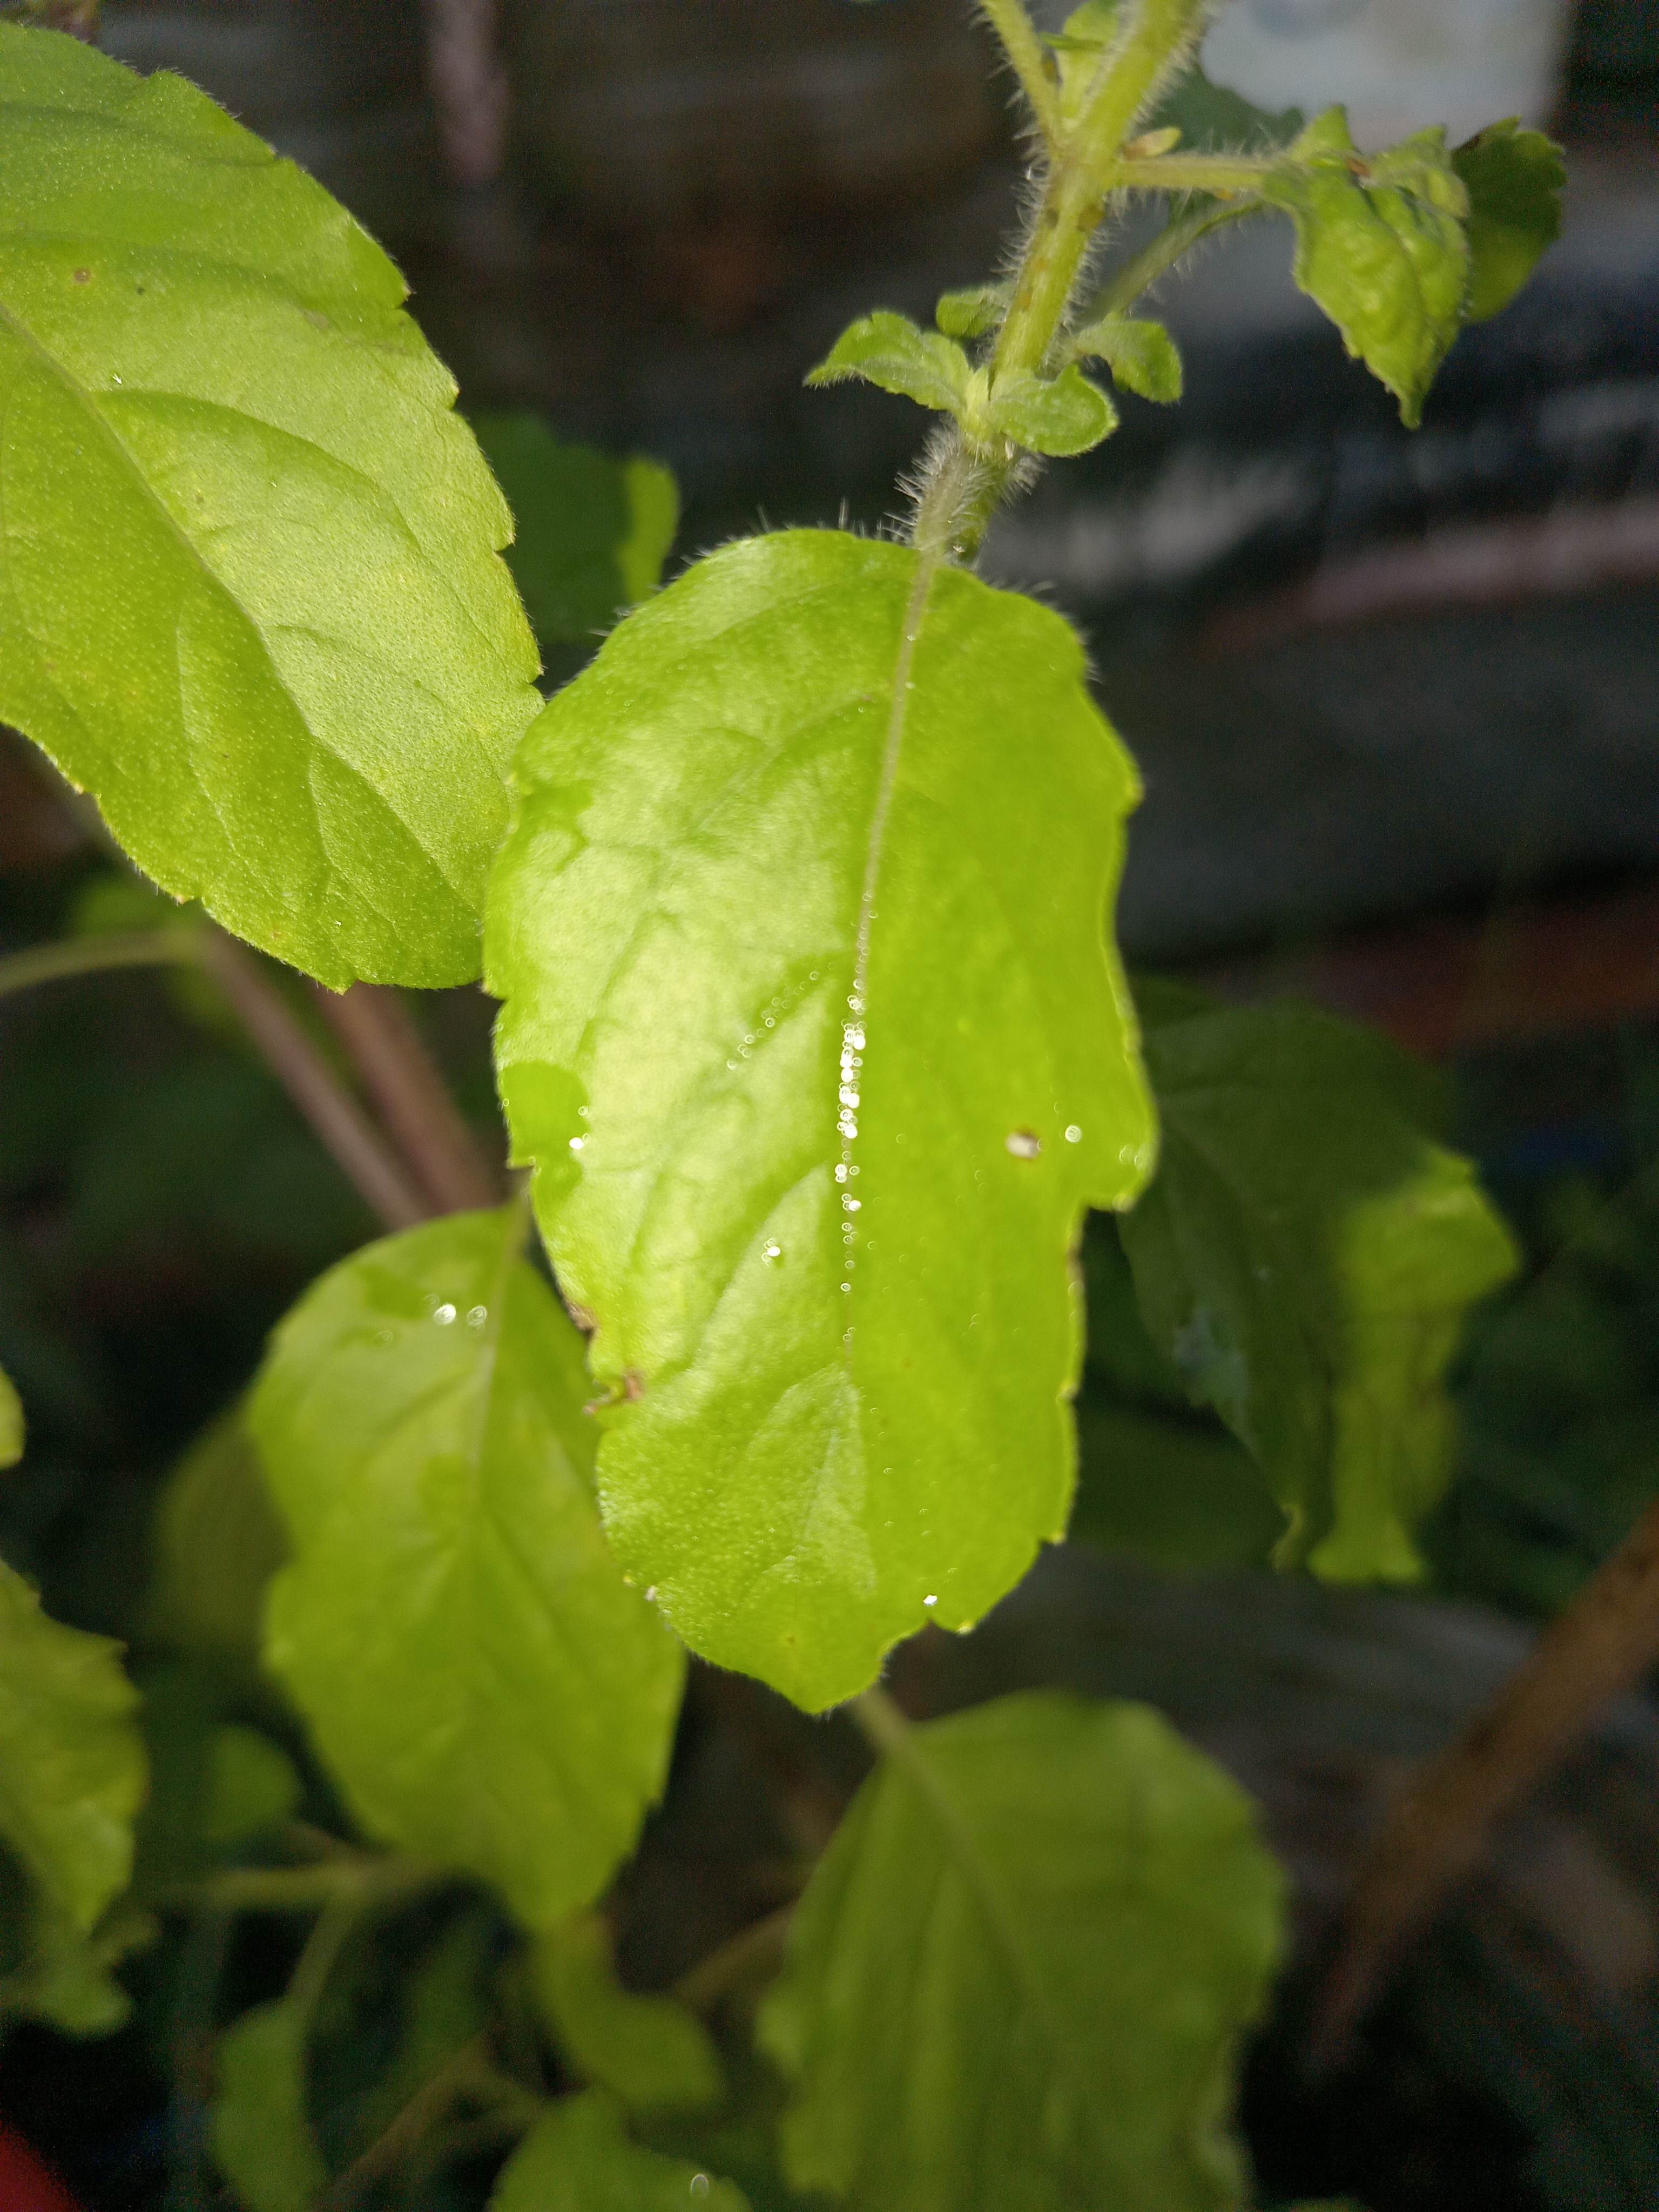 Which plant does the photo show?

tulshi
